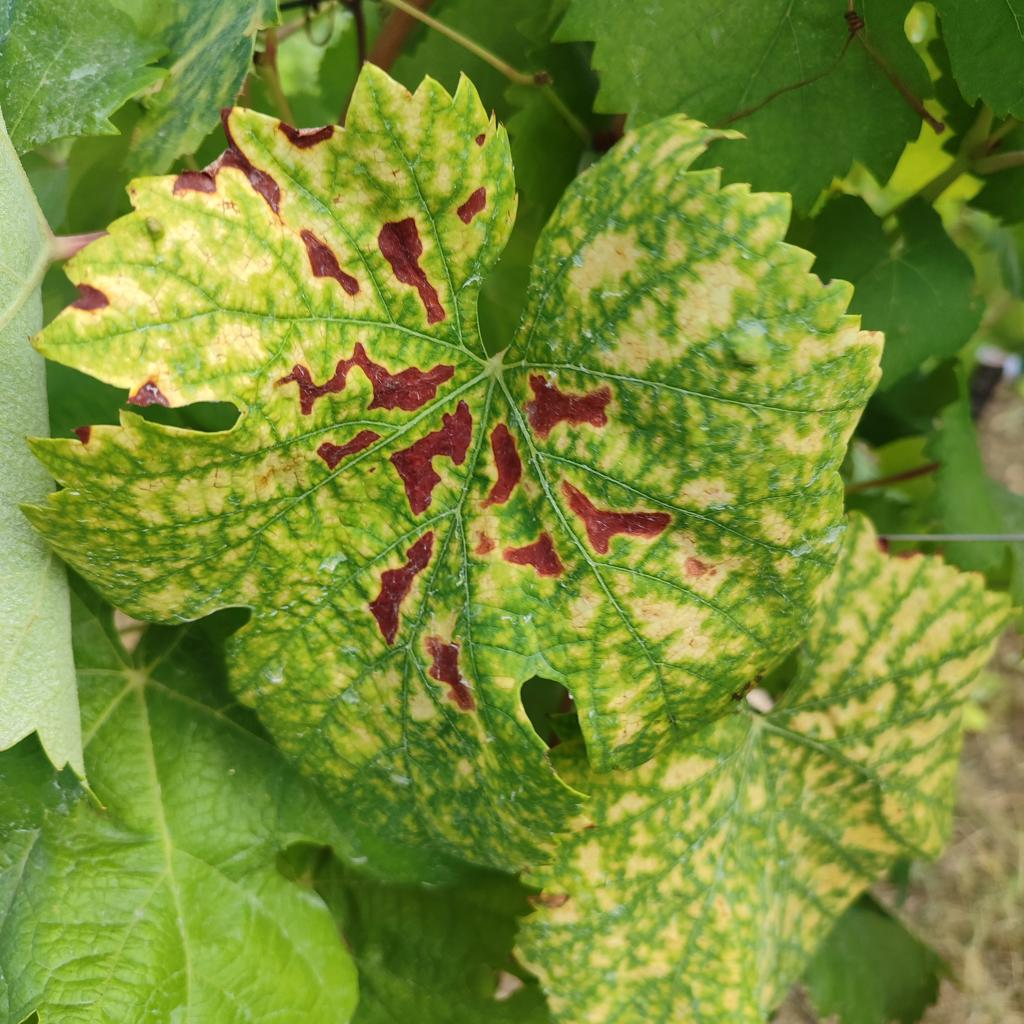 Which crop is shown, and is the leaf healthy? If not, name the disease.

grapevine, esca complex
